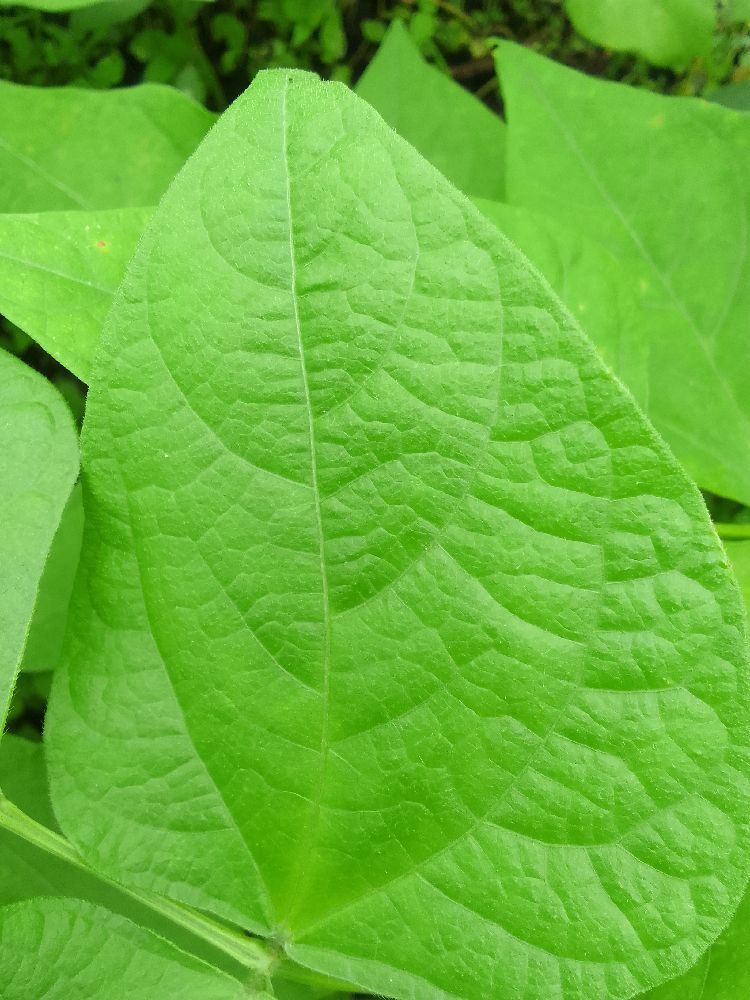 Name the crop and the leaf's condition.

common bean, healthy
